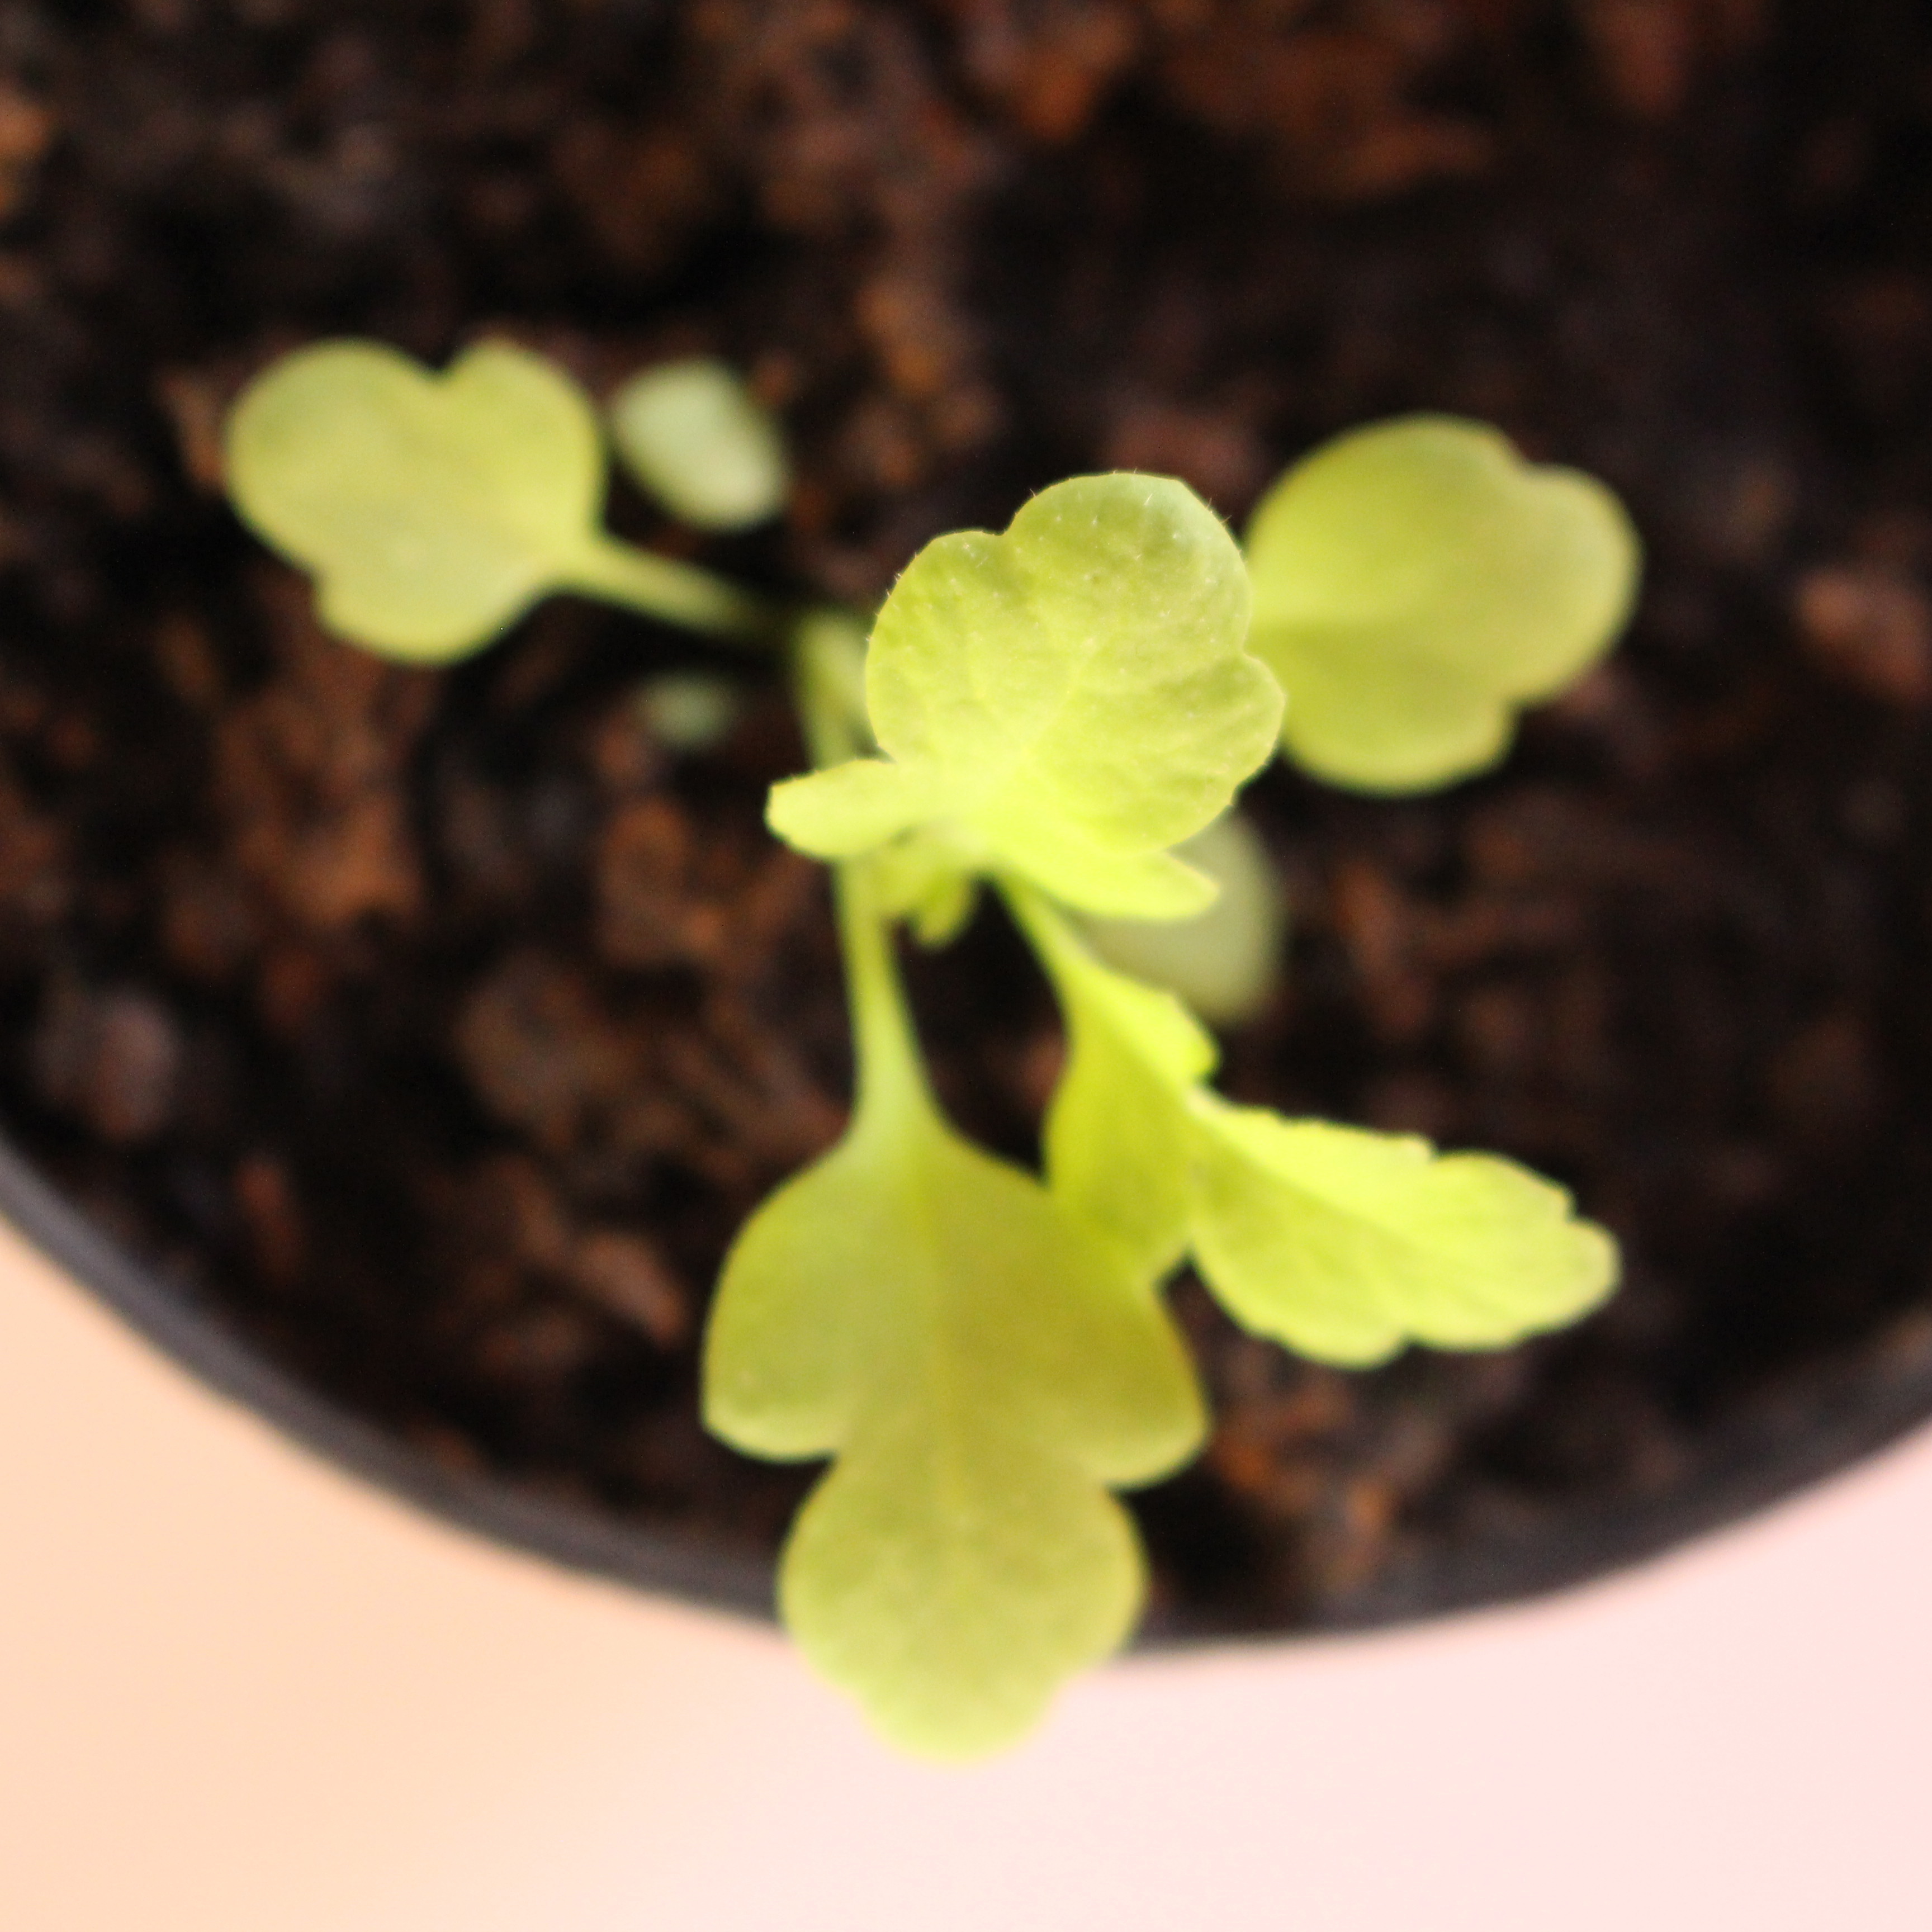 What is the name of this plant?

Papaver rhoeas
